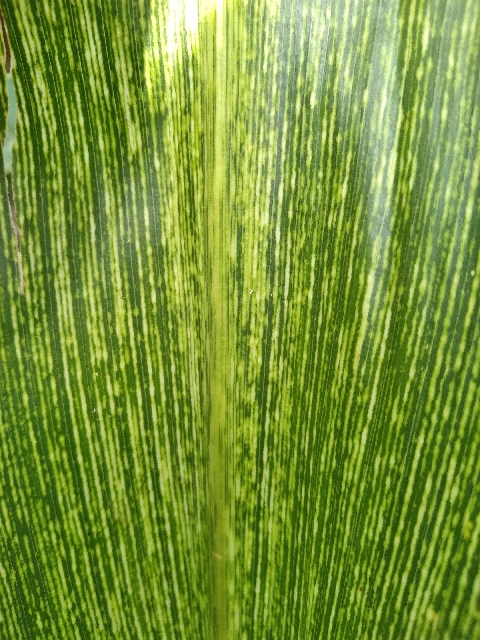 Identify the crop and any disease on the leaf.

maize, maize streak virus
